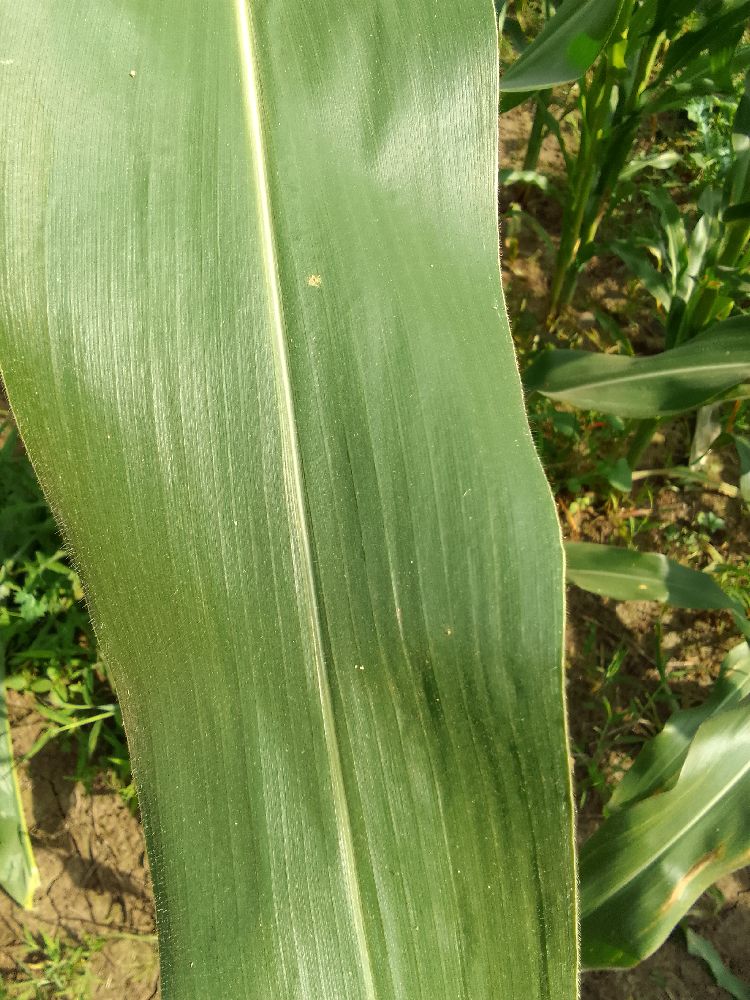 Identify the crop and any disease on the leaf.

maize, healthy
